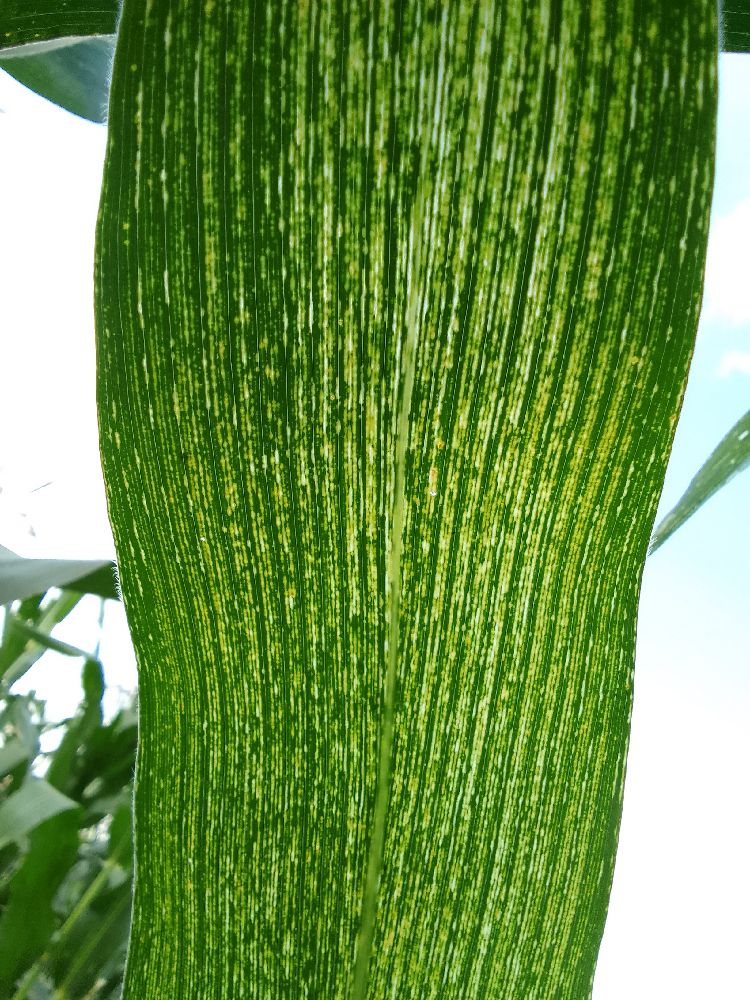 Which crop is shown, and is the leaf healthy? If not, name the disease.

maize, maize streak virus
